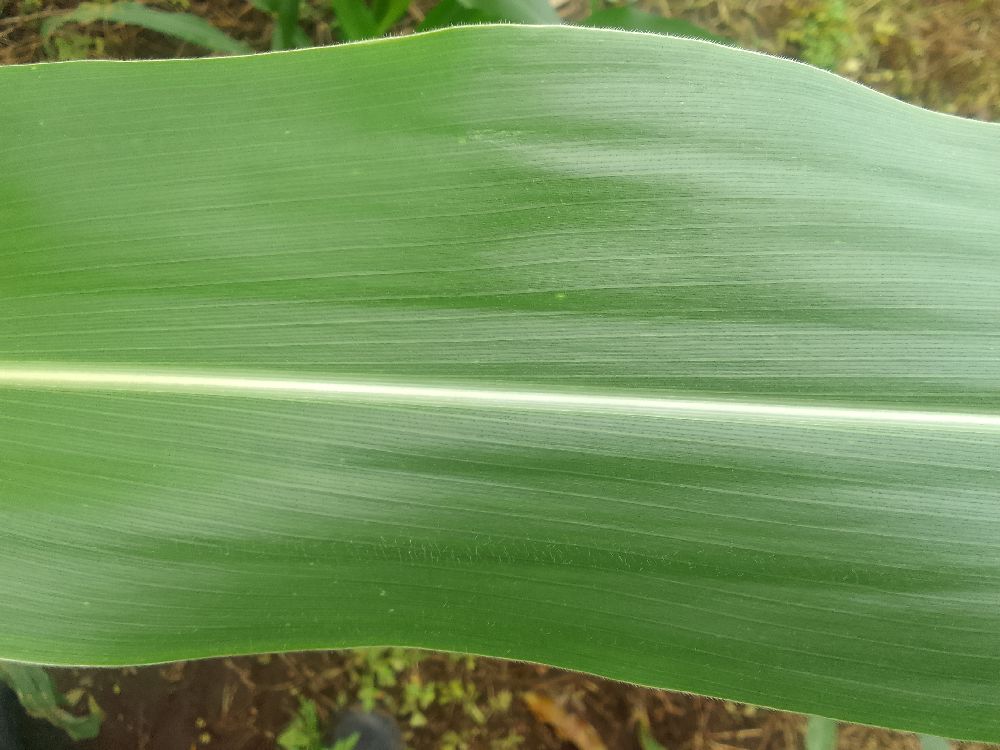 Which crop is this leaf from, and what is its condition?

maize, healthy
